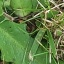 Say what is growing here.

structured weed
